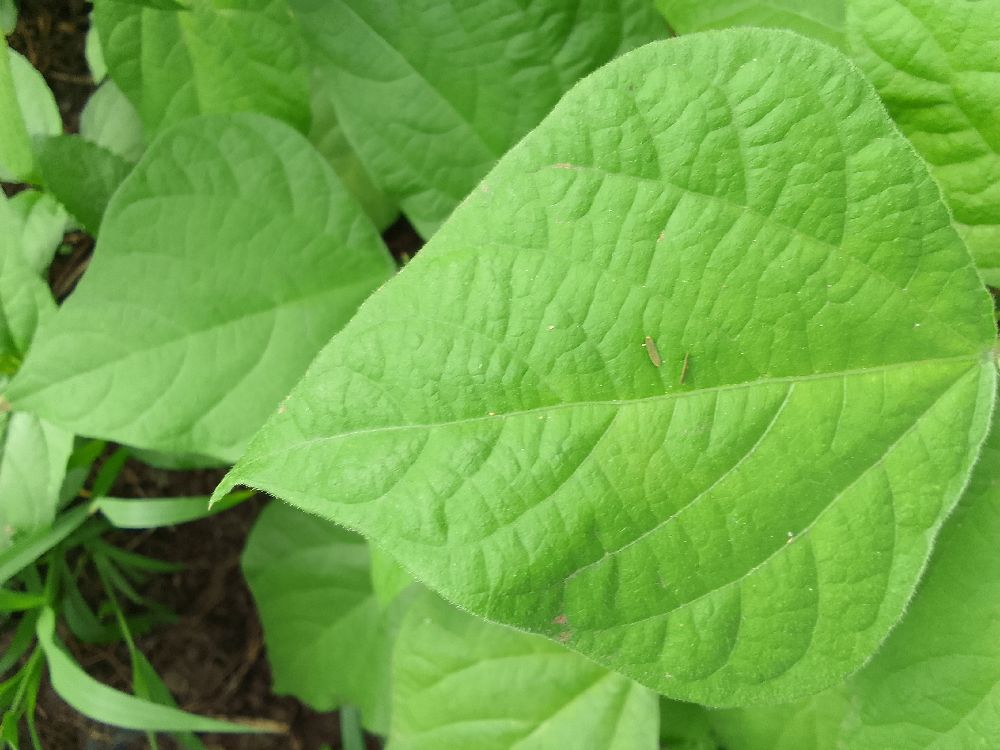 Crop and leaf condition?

common bean, healthy
